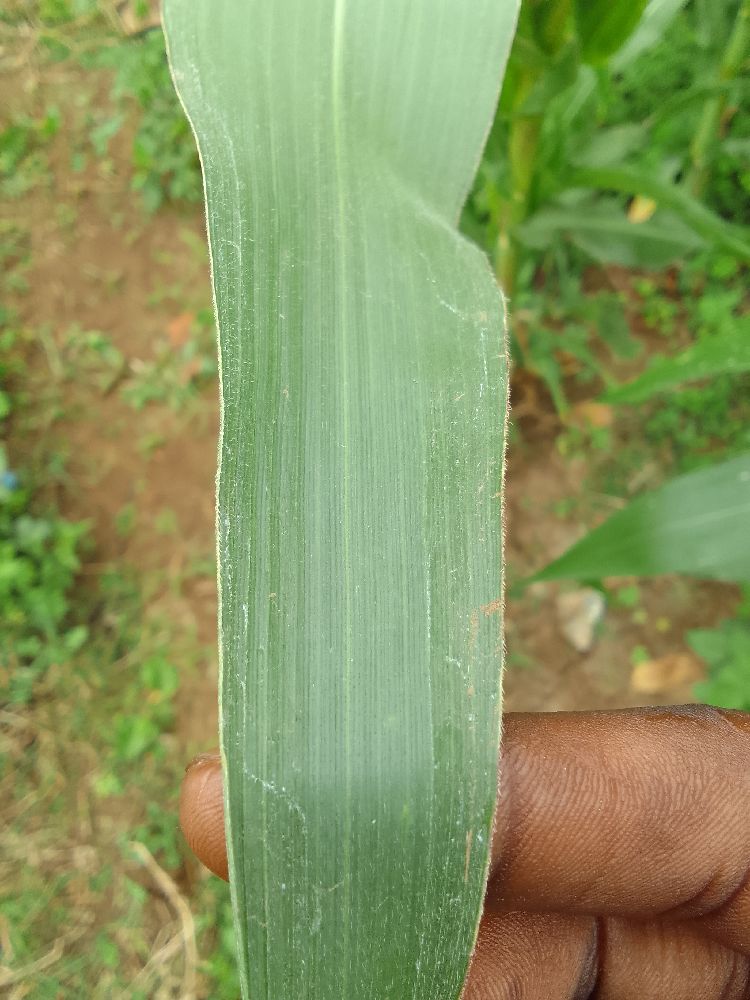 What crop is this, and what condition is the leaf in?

maize, healthy
